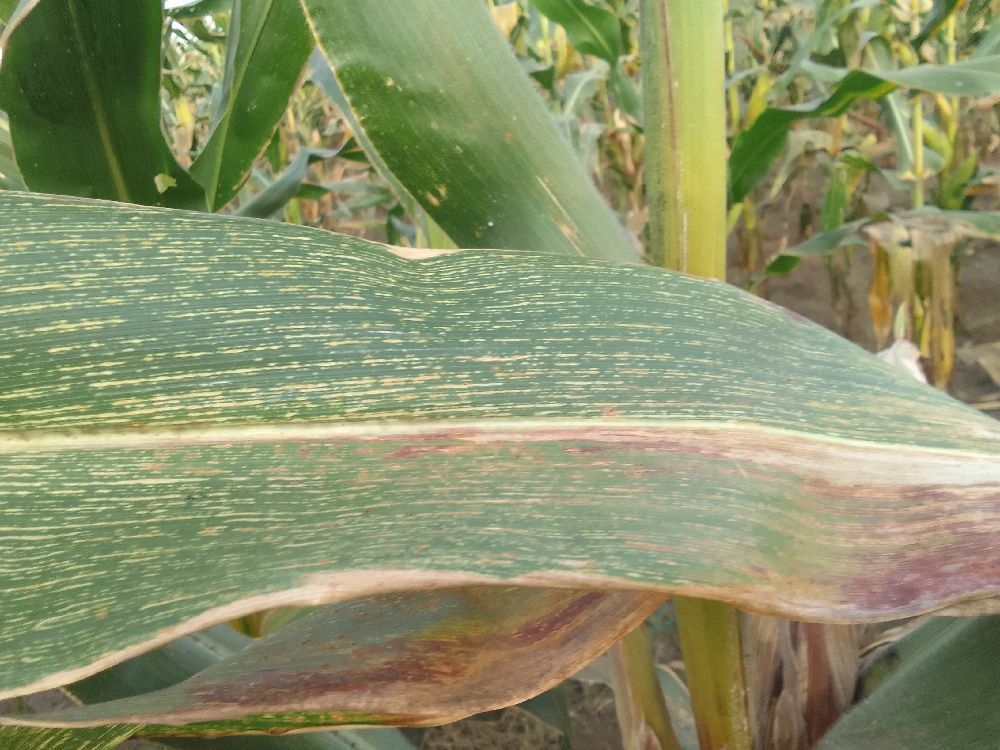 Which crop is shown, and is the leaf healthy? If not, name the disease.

maize, maize streak virus
